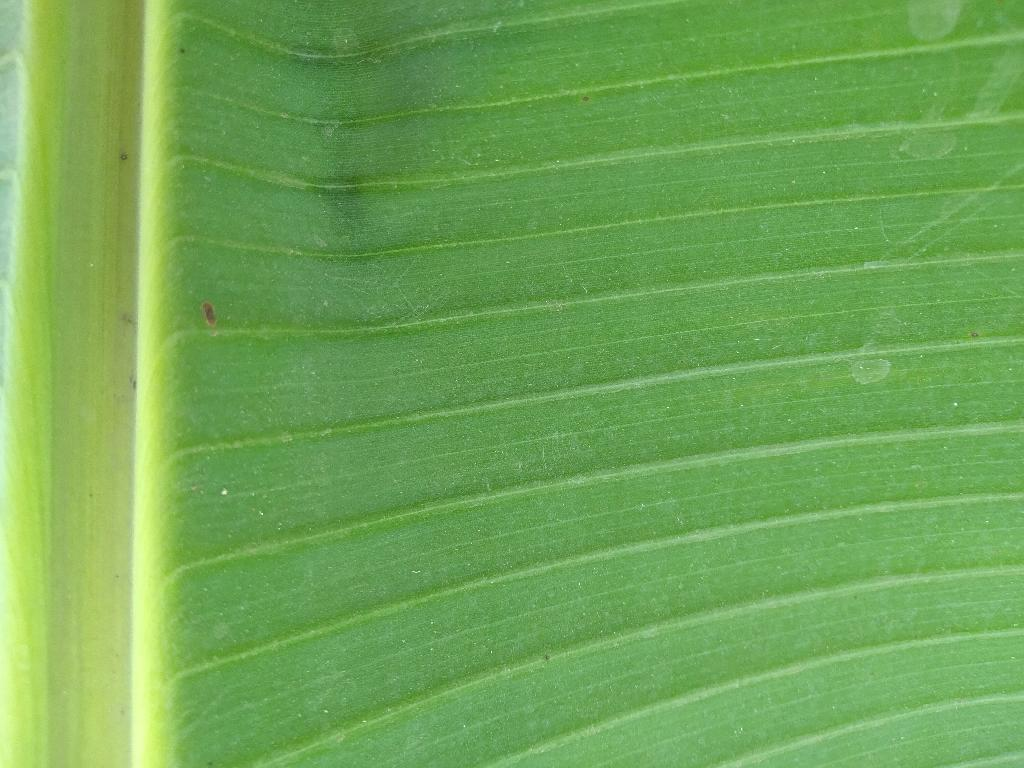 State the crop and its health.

banana, healthy
